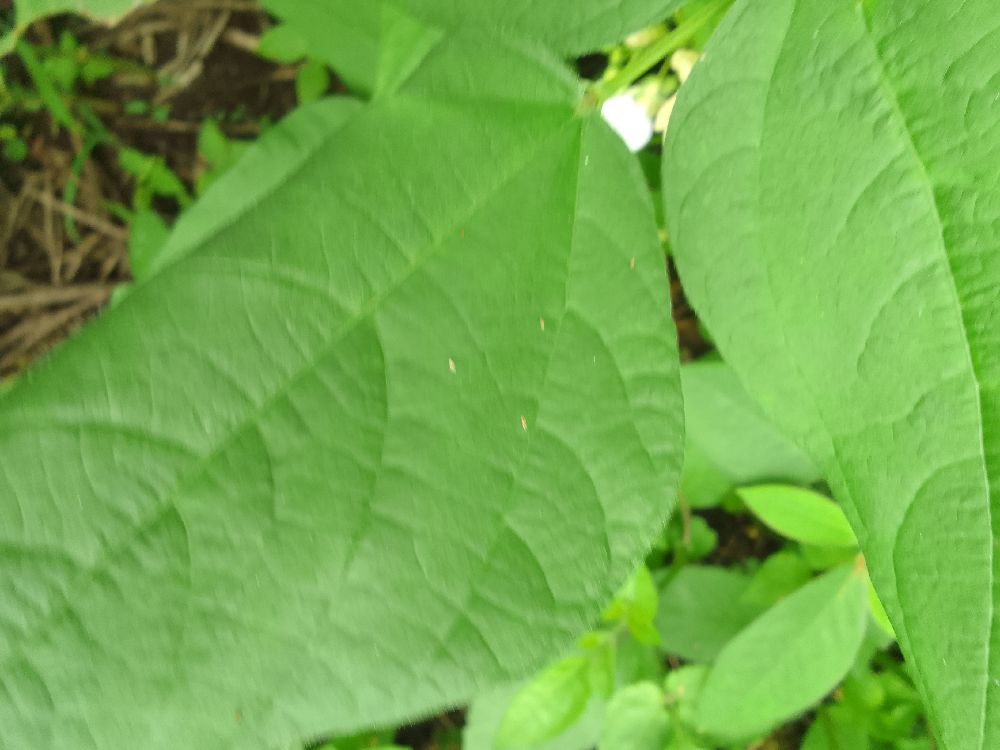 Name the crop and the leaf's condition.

common bean, healthy
